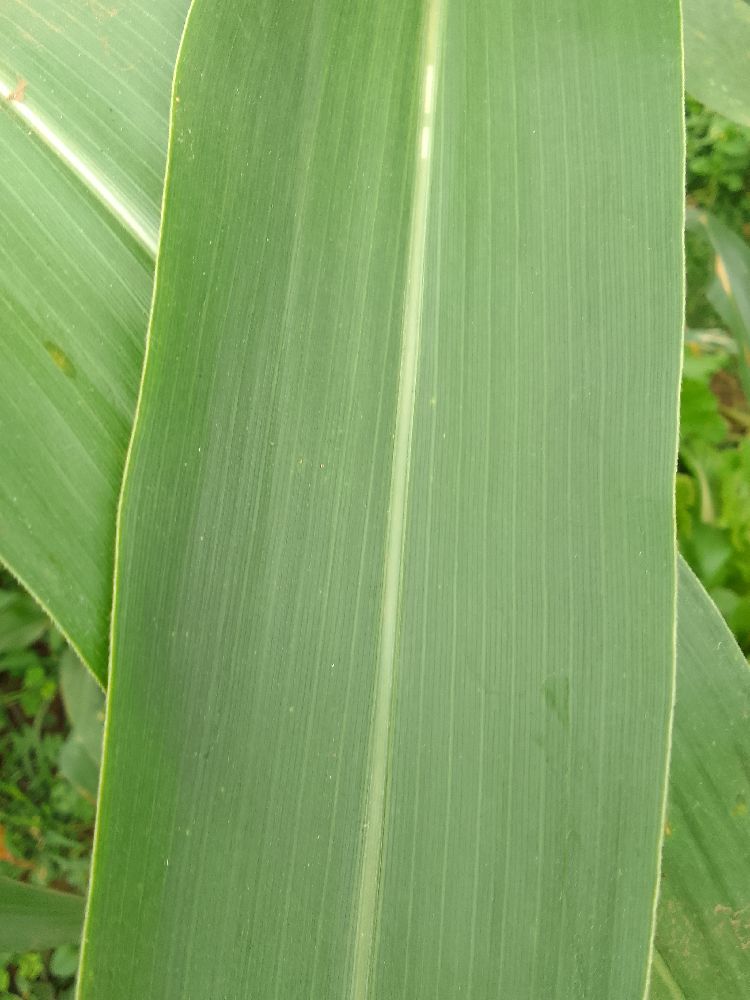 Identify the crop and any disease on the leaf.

maize, healthy
